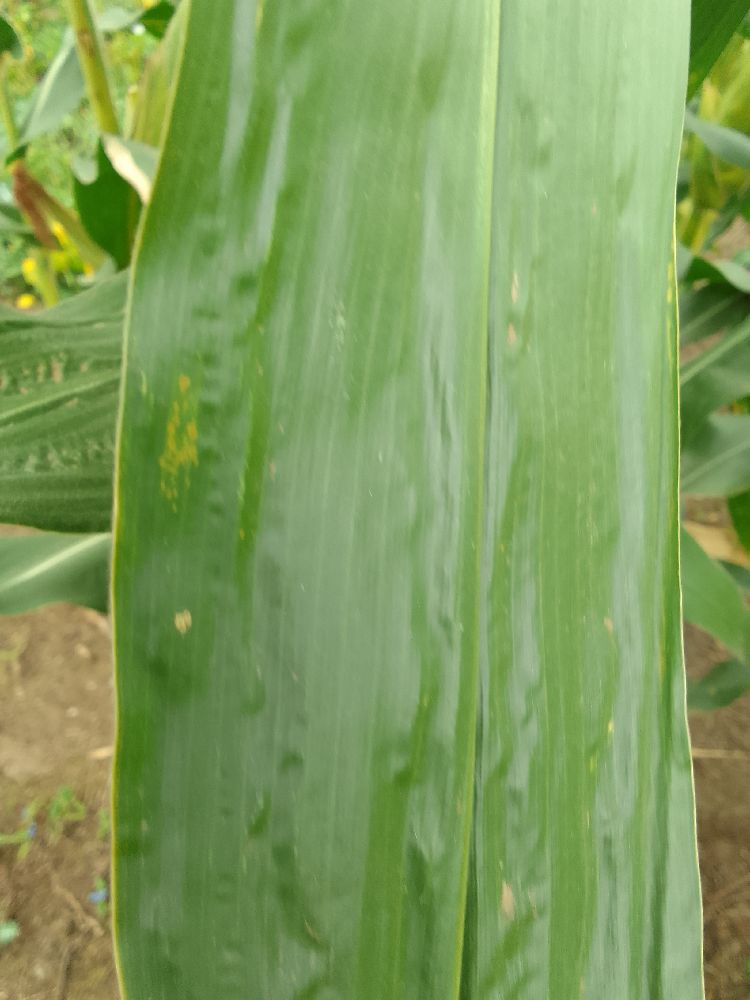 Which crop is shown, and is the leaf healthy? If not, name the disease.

maize, healthy
